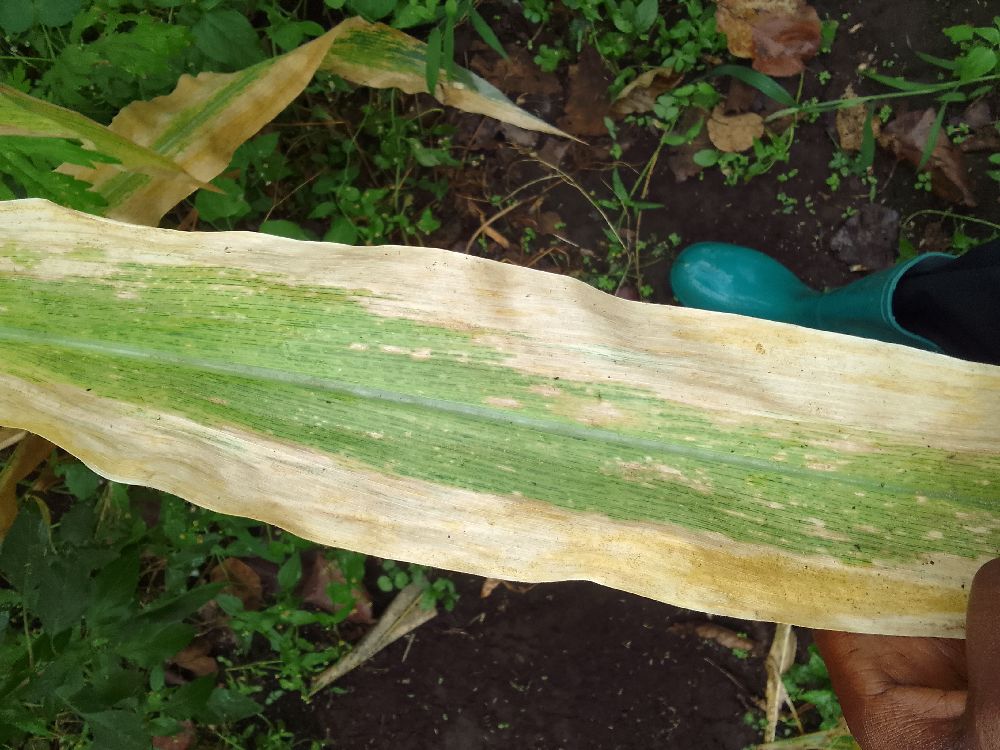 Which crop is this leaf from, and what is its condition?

maize, maize lethal necrosis
